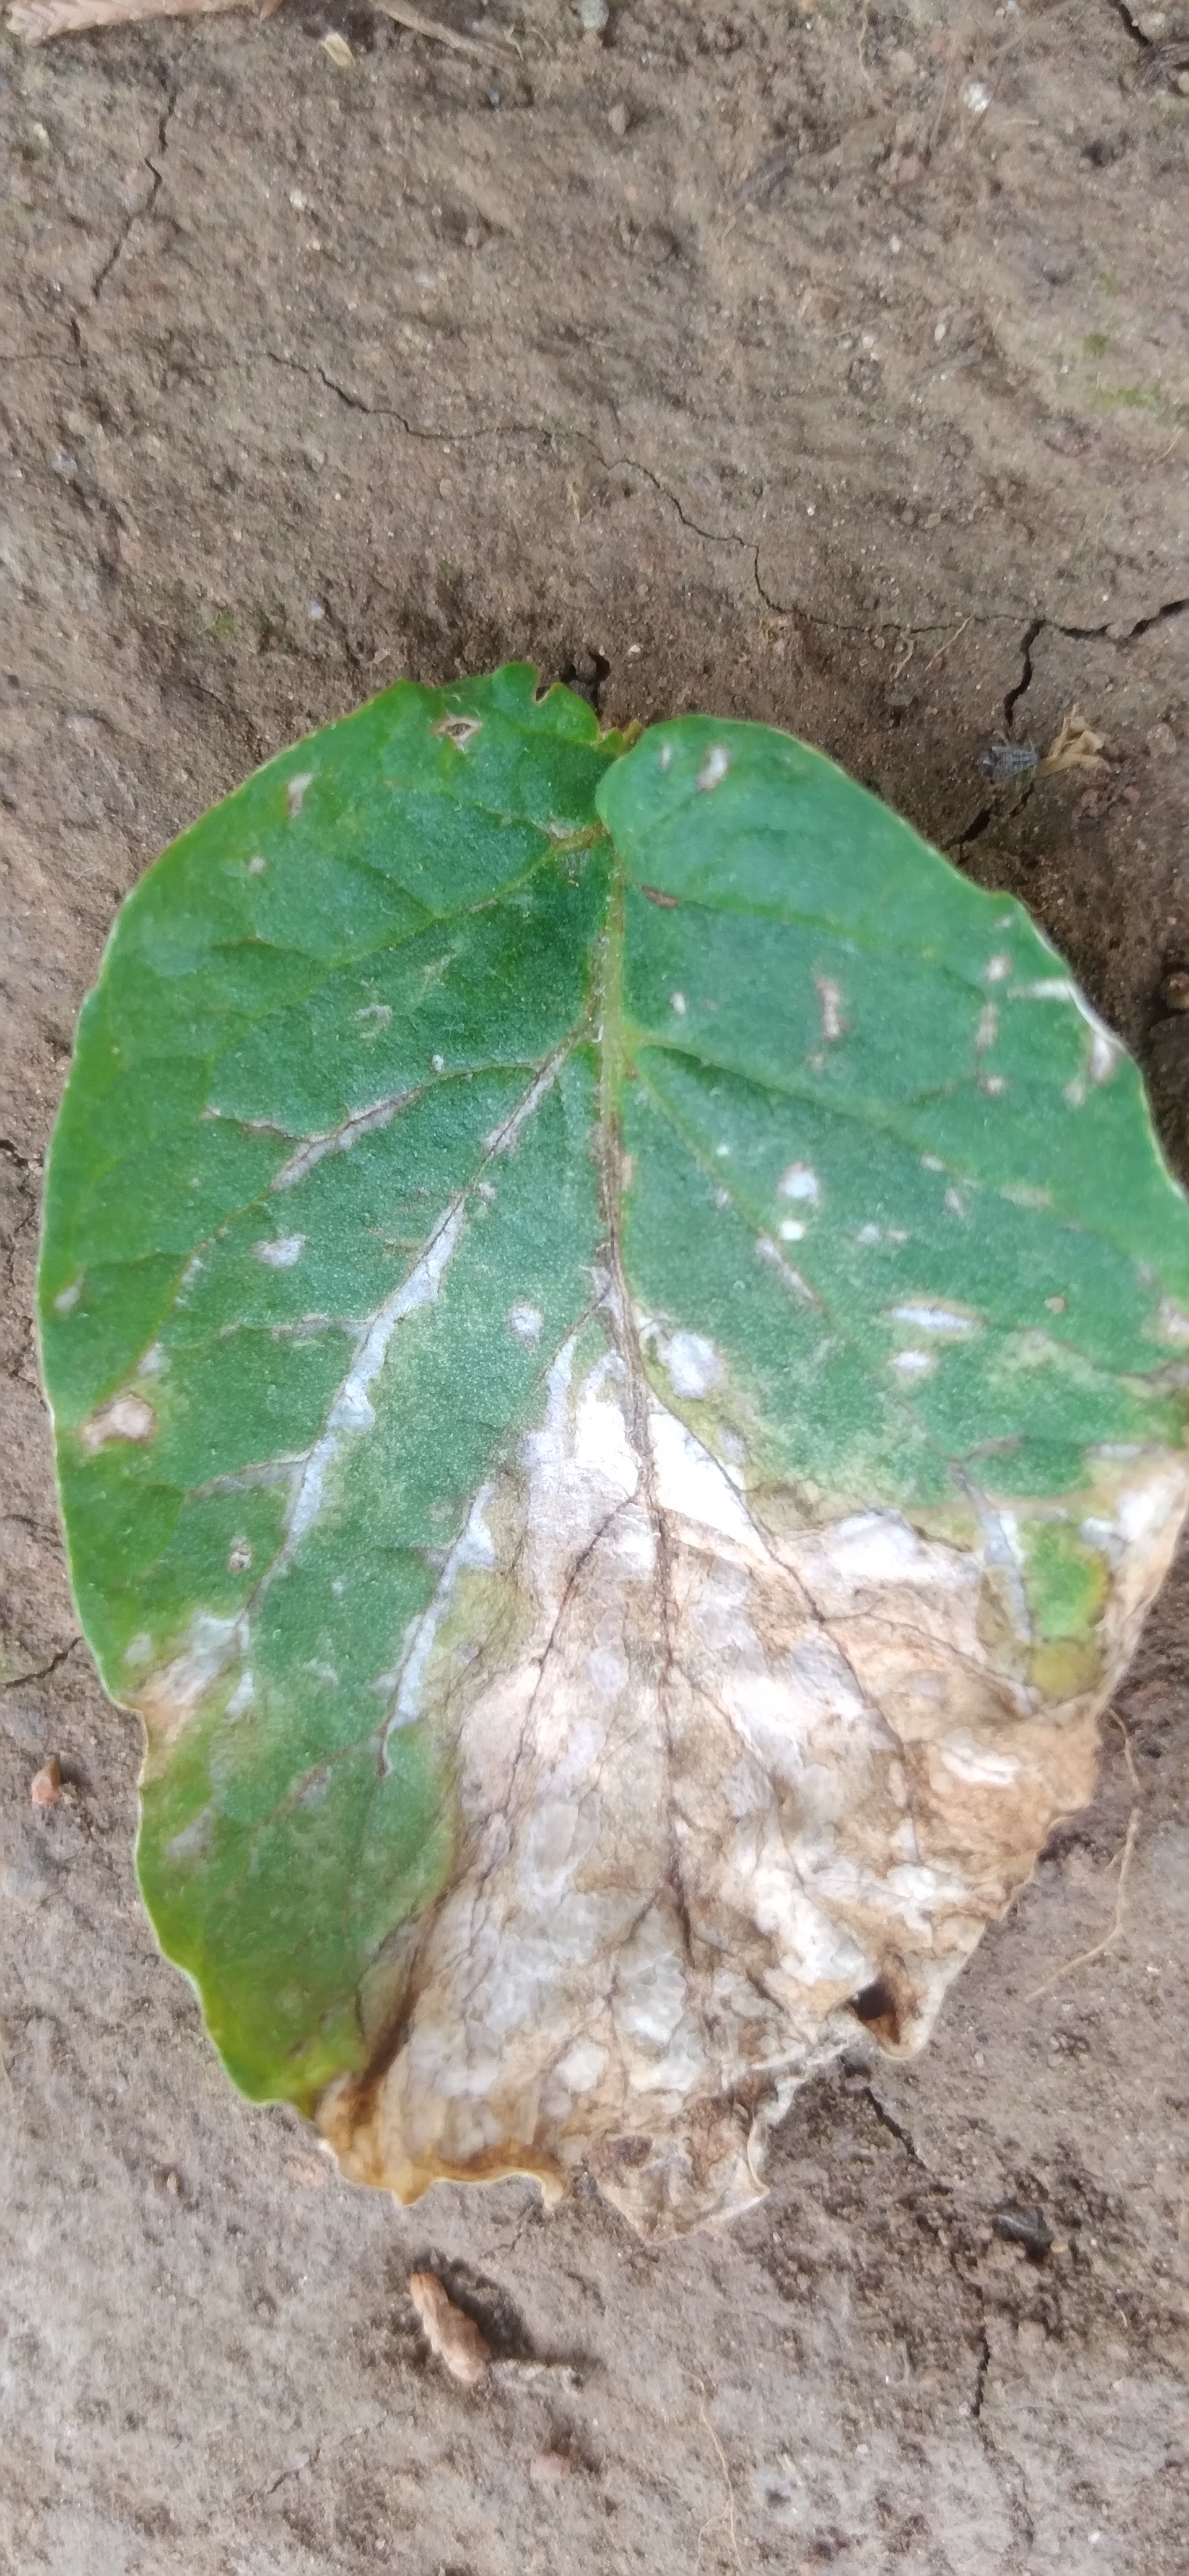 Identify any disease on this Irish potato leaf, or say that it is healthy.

early blight
